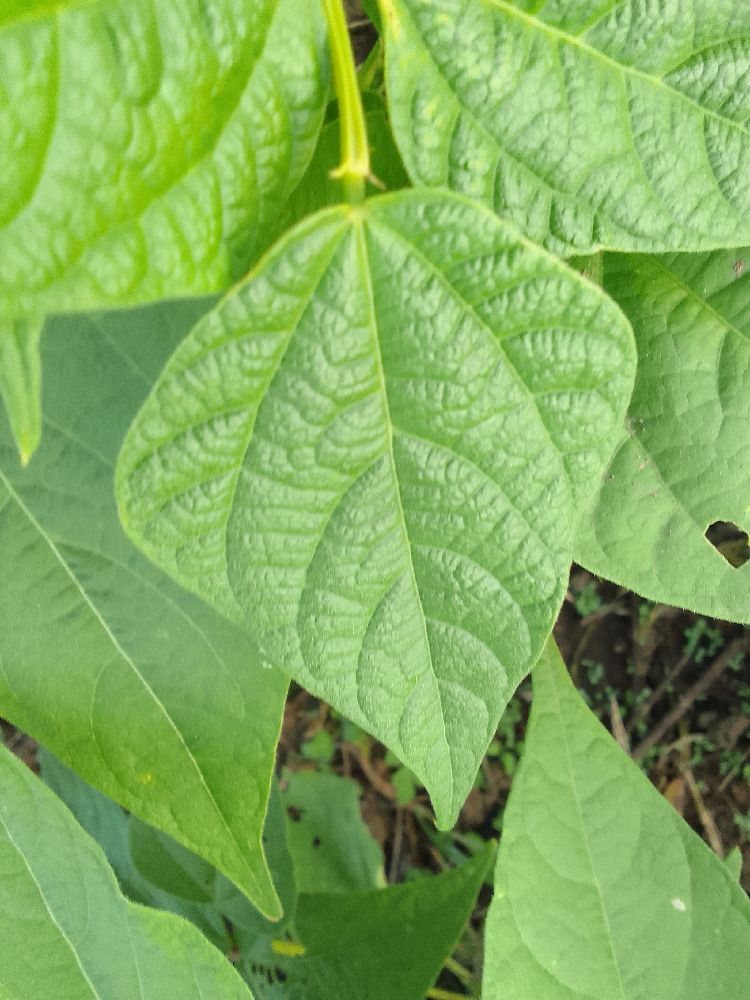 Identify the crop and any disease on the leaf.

common bean, healthy
